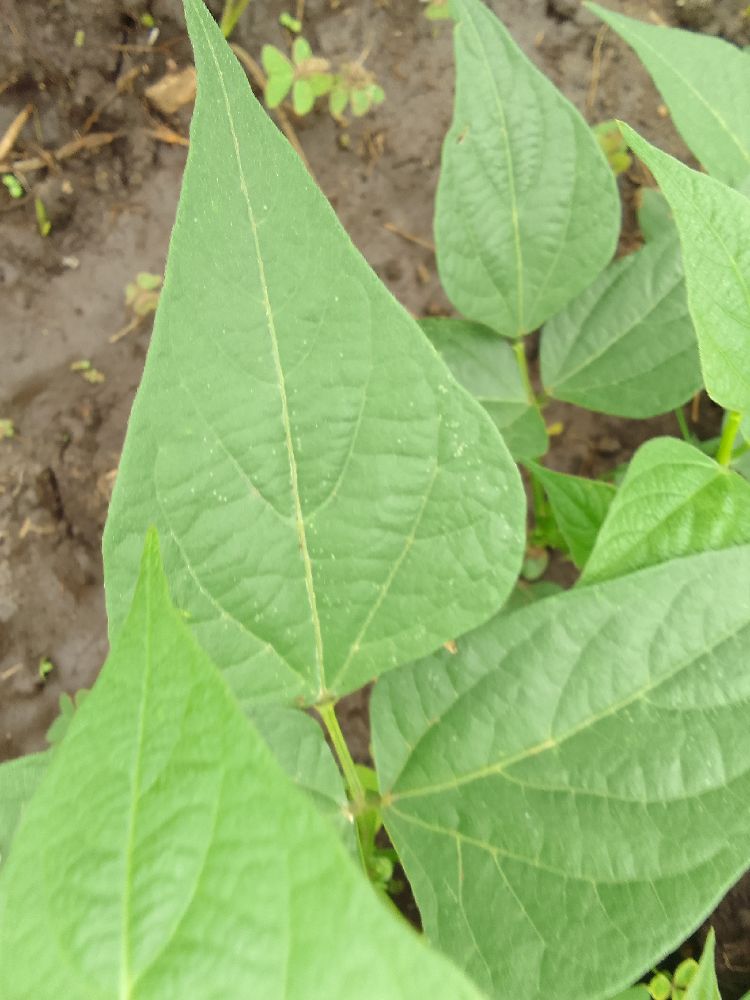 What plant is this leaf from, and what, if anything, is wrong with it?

common bean, healthy
